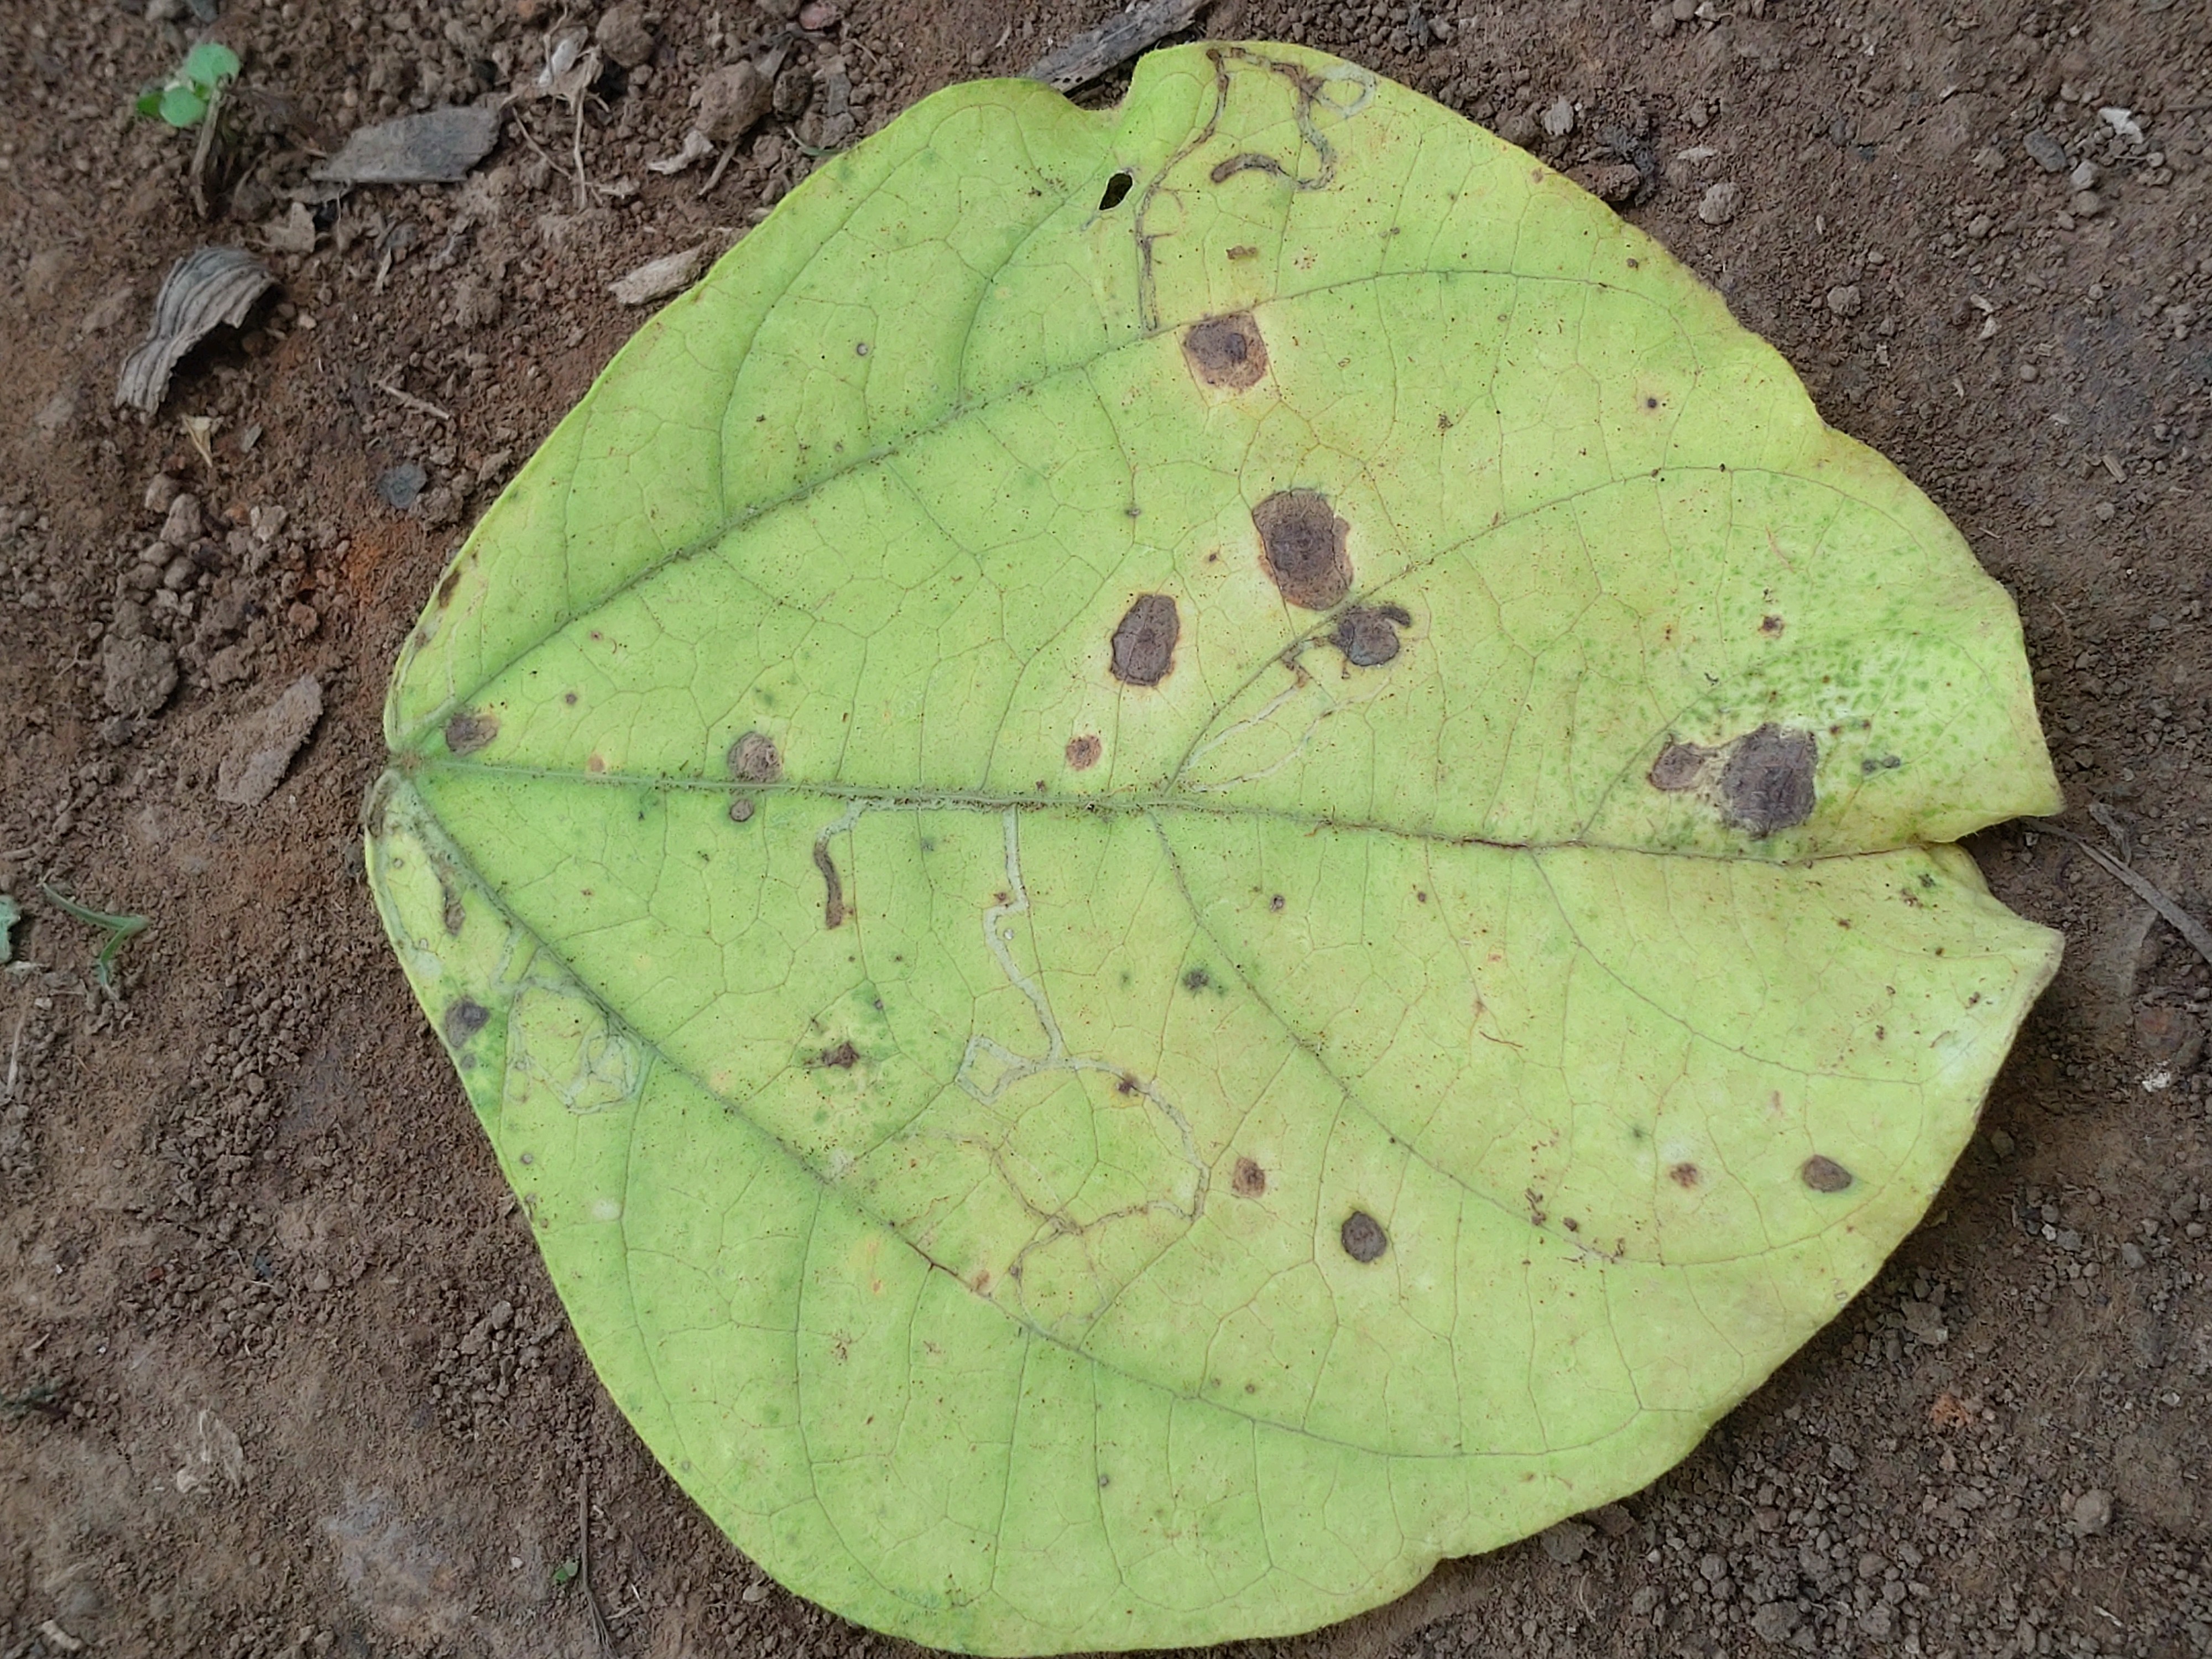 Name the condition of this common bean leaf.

anthracnose
